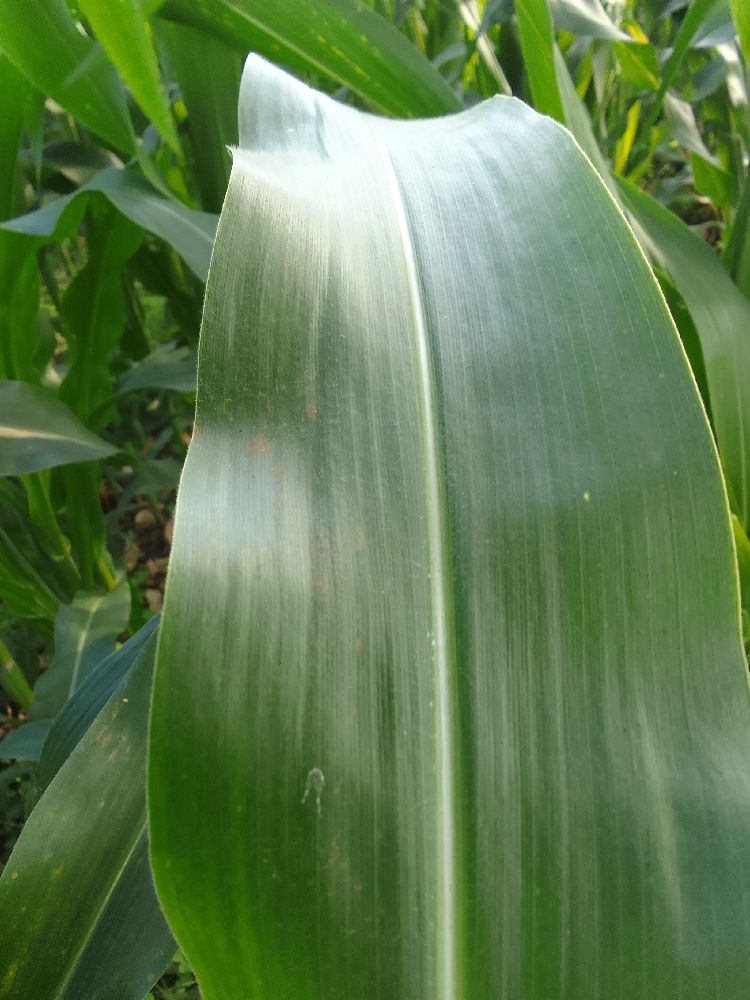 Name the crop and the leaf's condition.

maize, healthy
